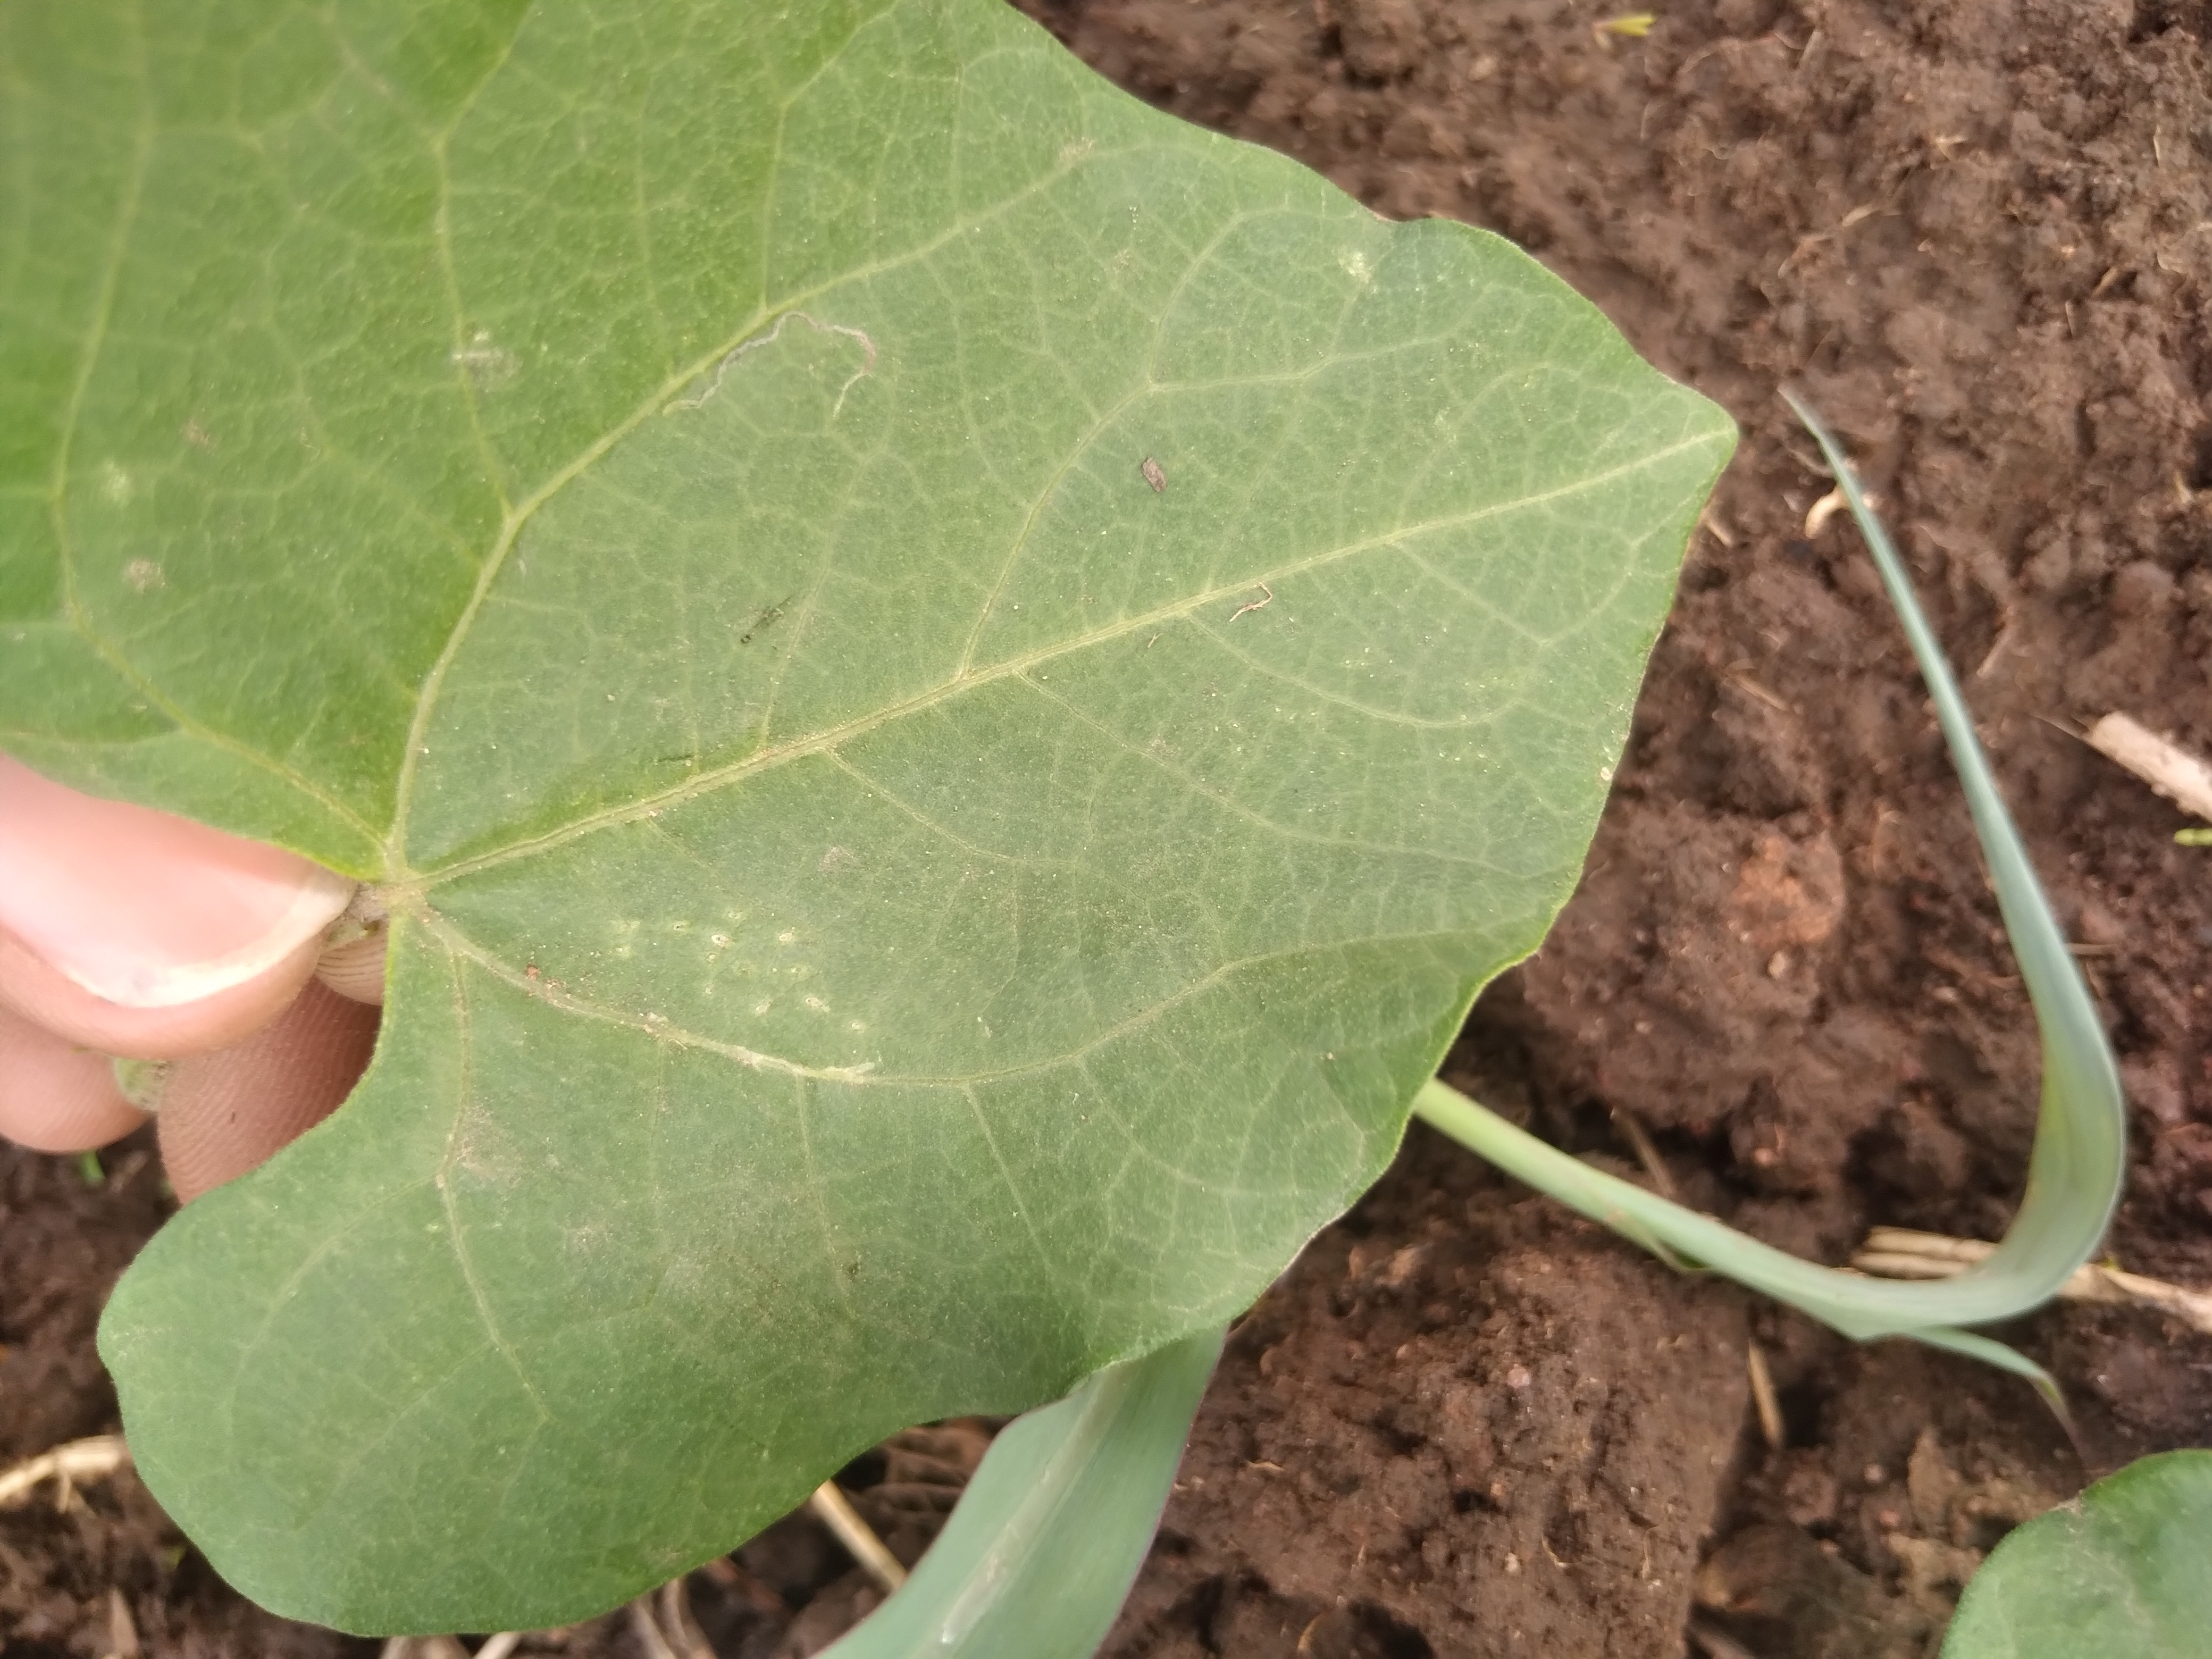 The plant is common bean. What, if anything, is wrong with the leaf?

healthy
